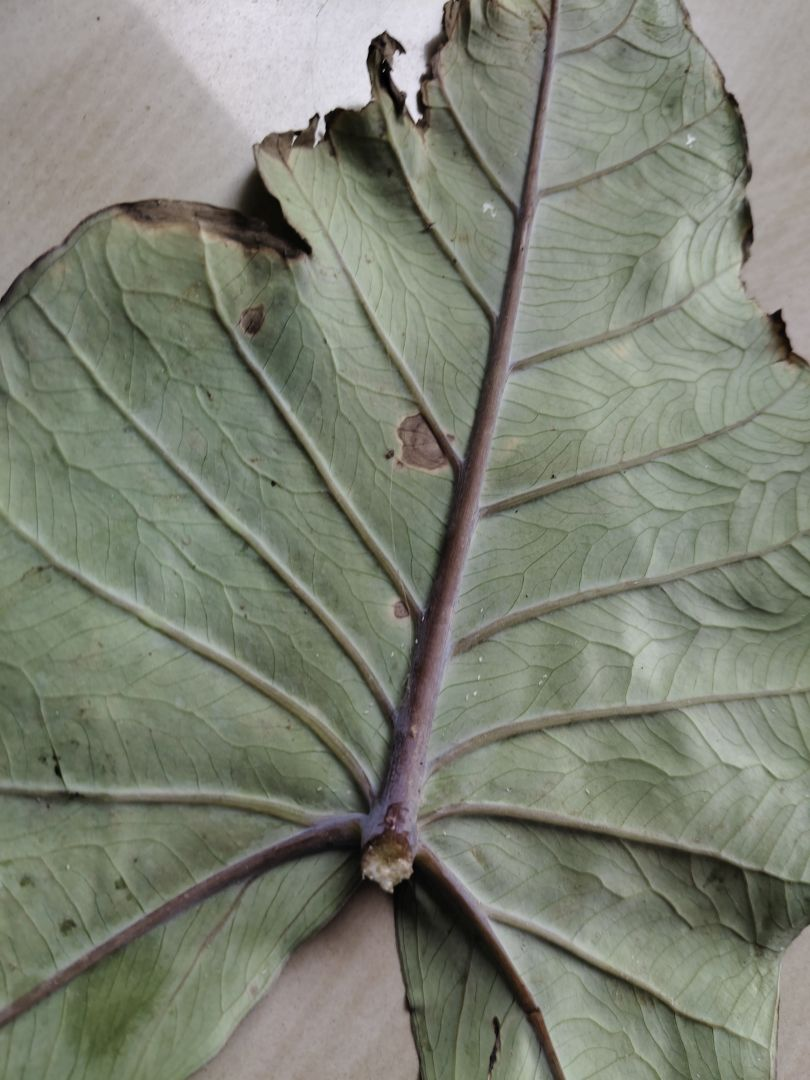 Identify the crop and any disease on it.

taro, leaf blight
